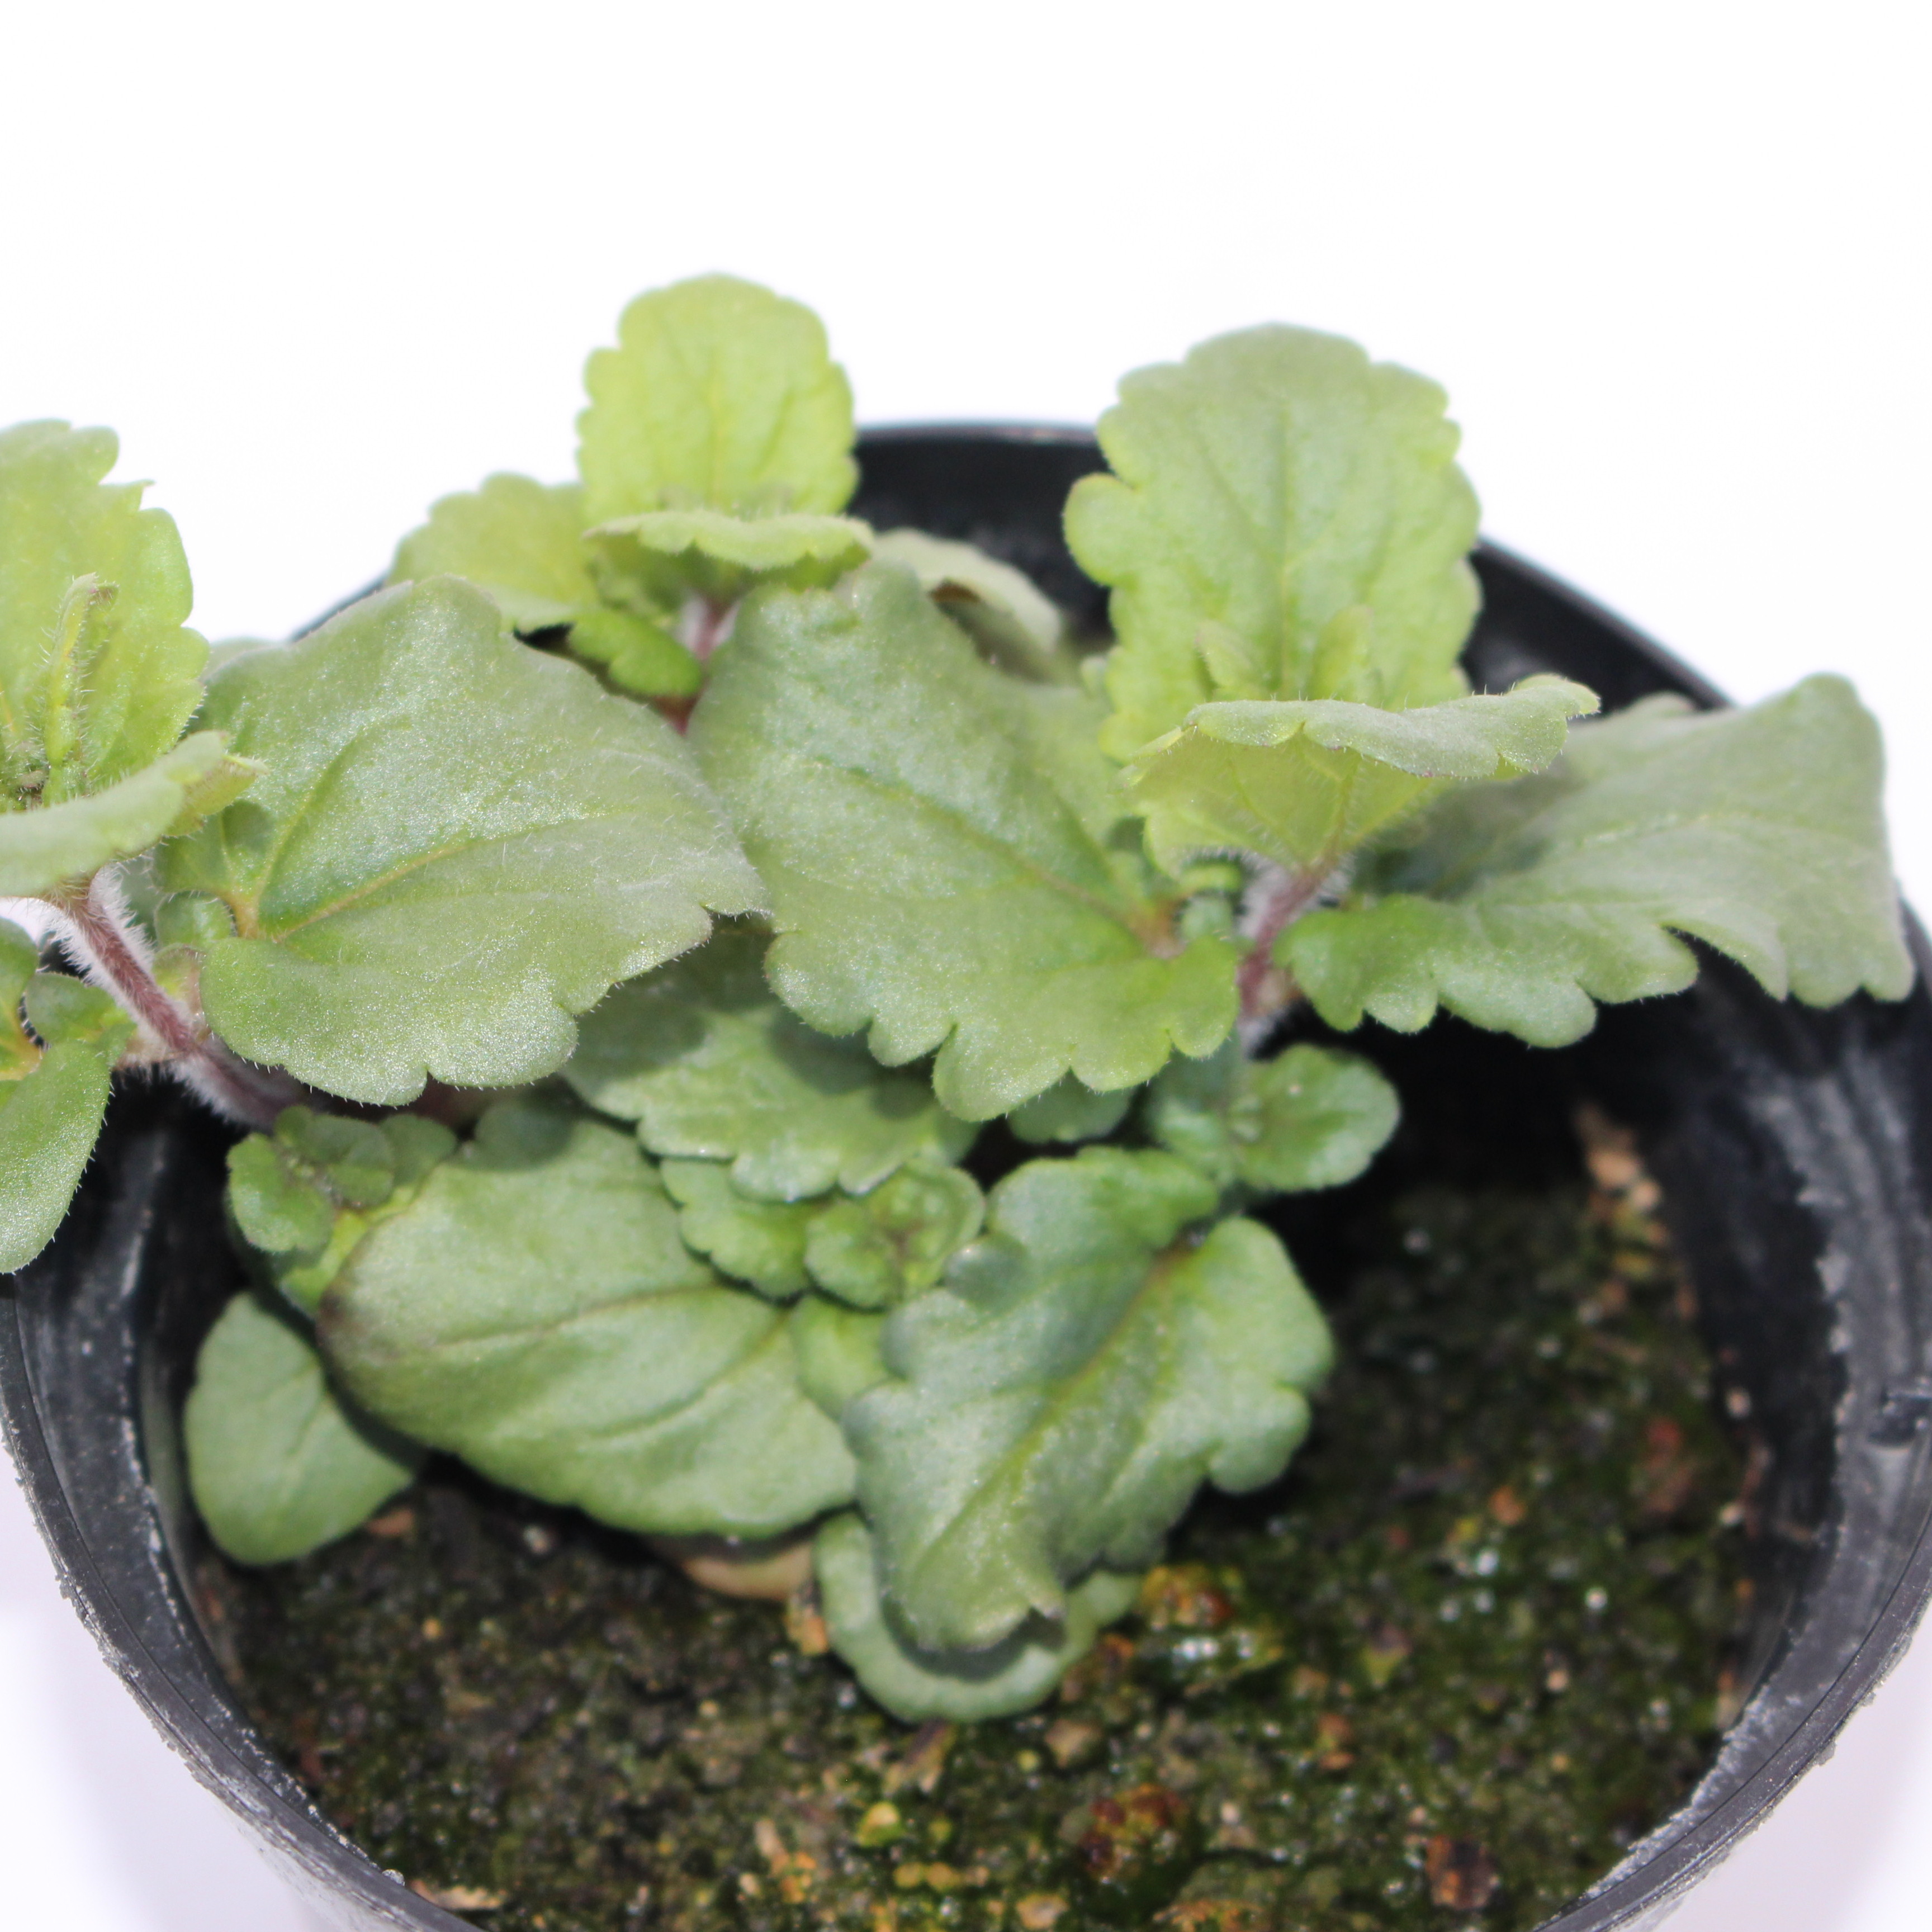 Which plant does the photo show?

Veronica persica
